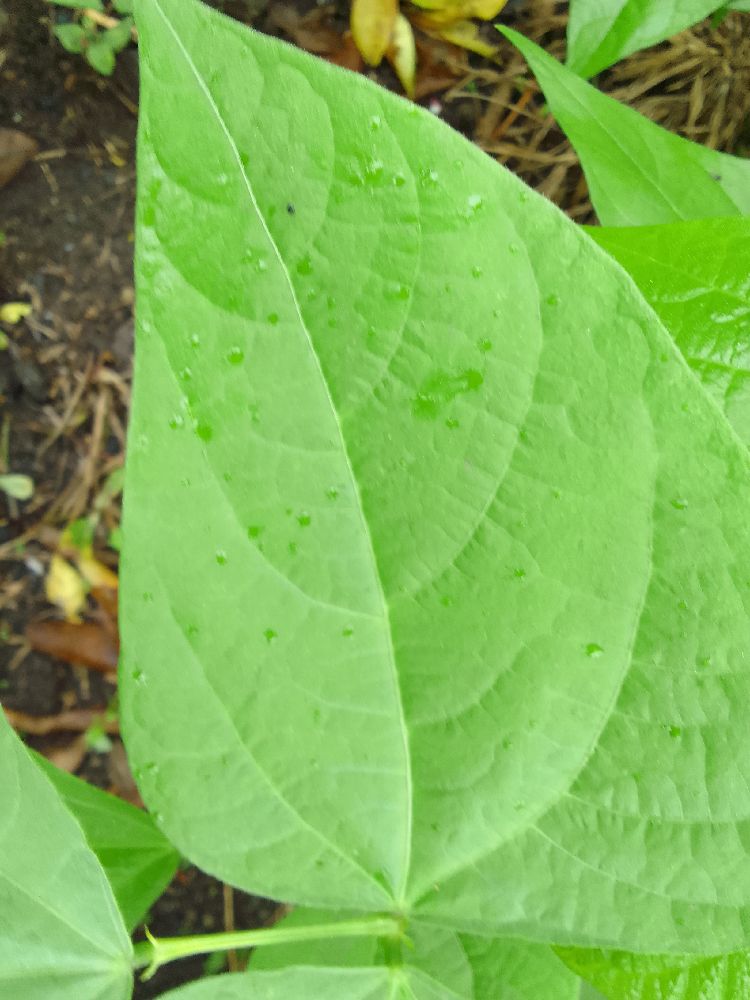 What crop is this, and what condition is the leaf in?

common bean, healthy
